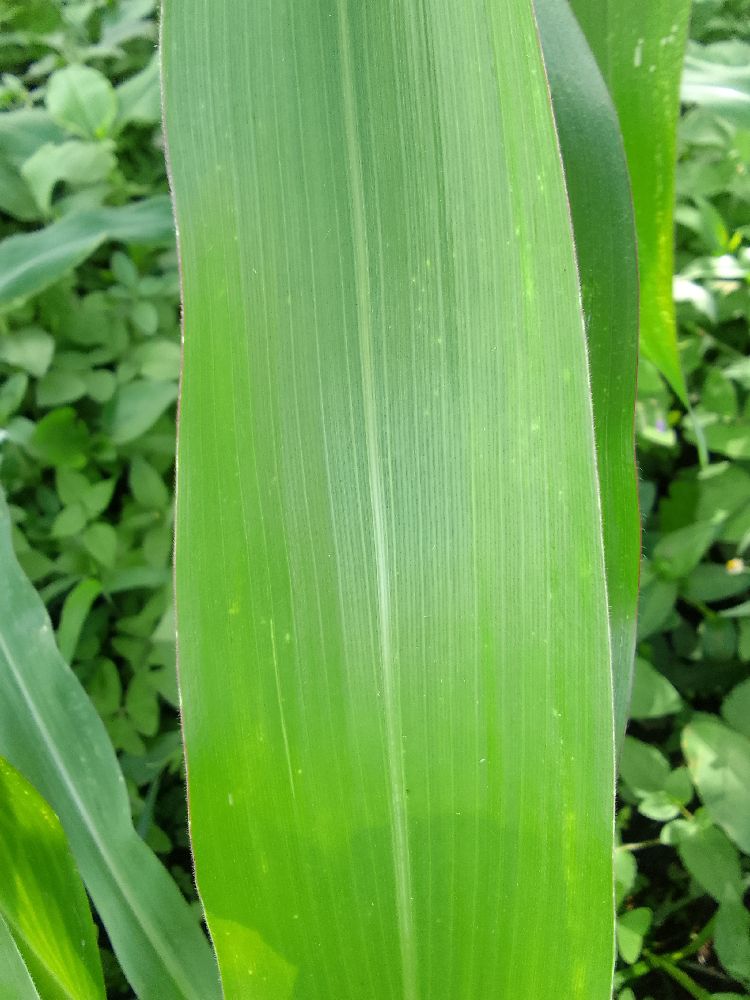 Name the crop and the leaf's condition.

maize, healthy
